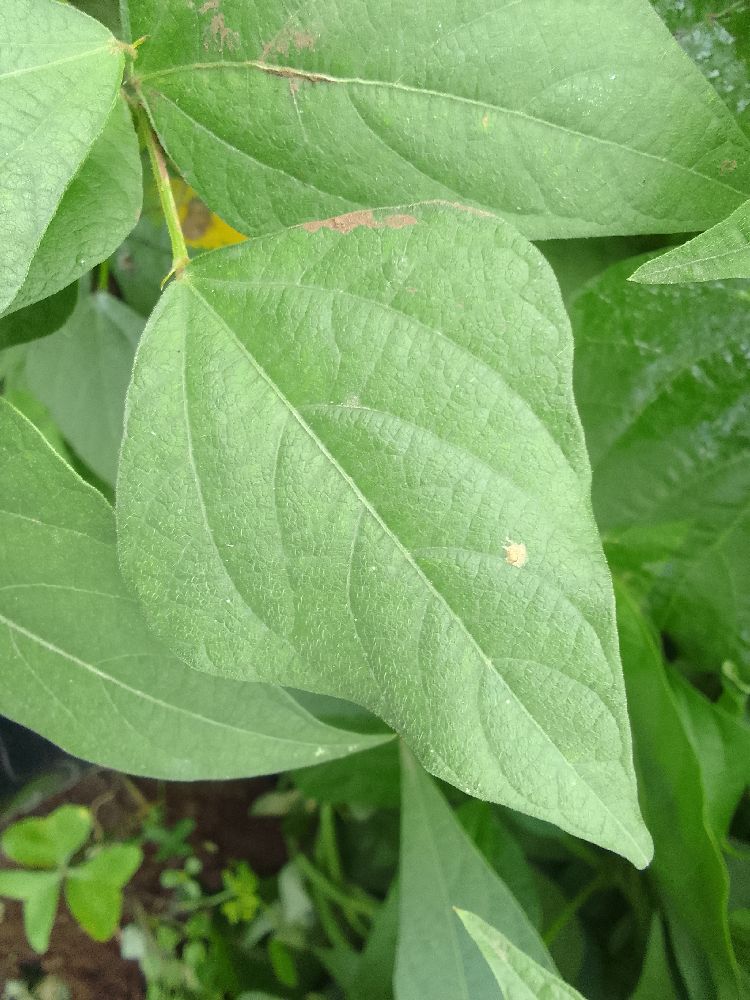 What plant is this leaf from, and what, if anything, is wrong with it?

common bean, healthy
